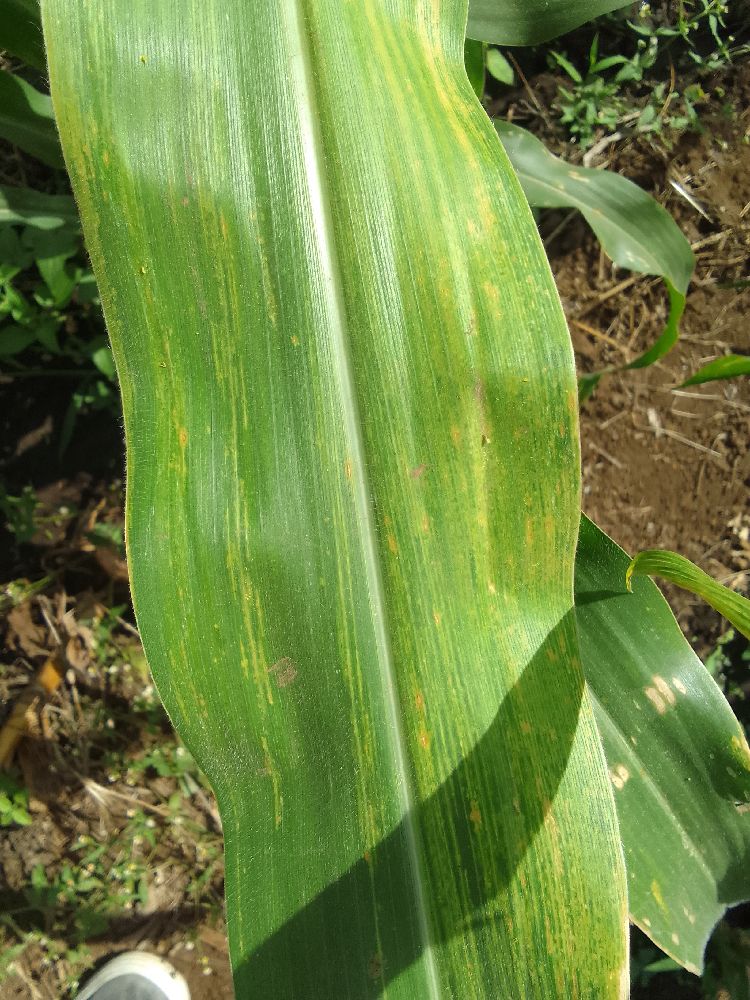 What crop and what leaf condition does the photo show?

maize, maize lethal necrosis
